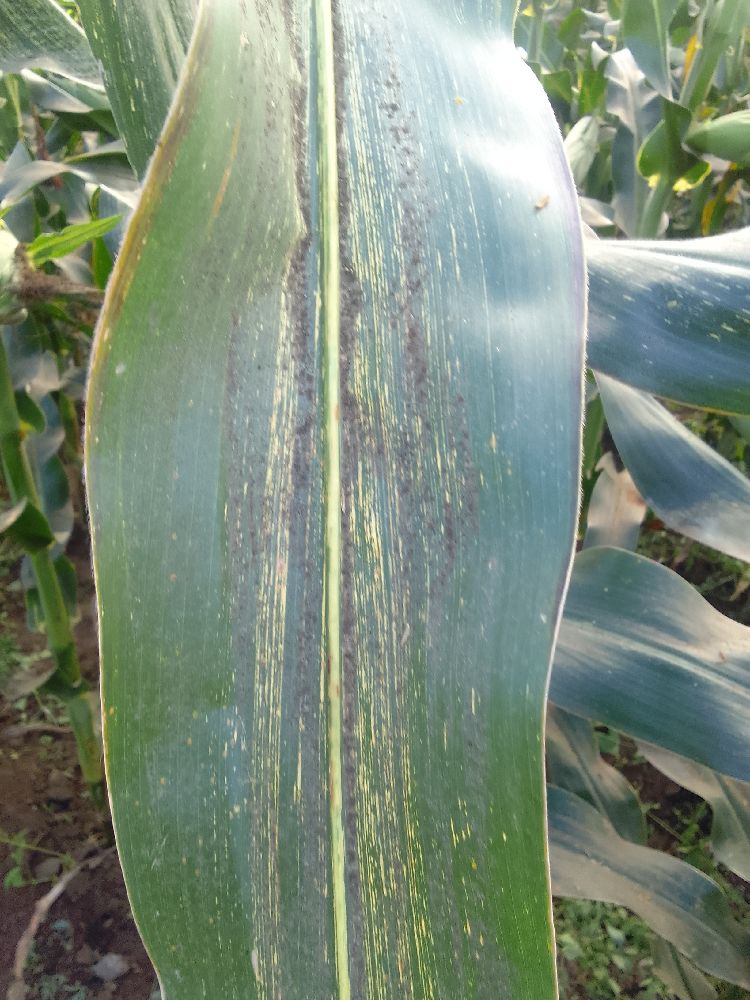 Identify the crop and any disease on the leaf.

maize, maize streak virus
